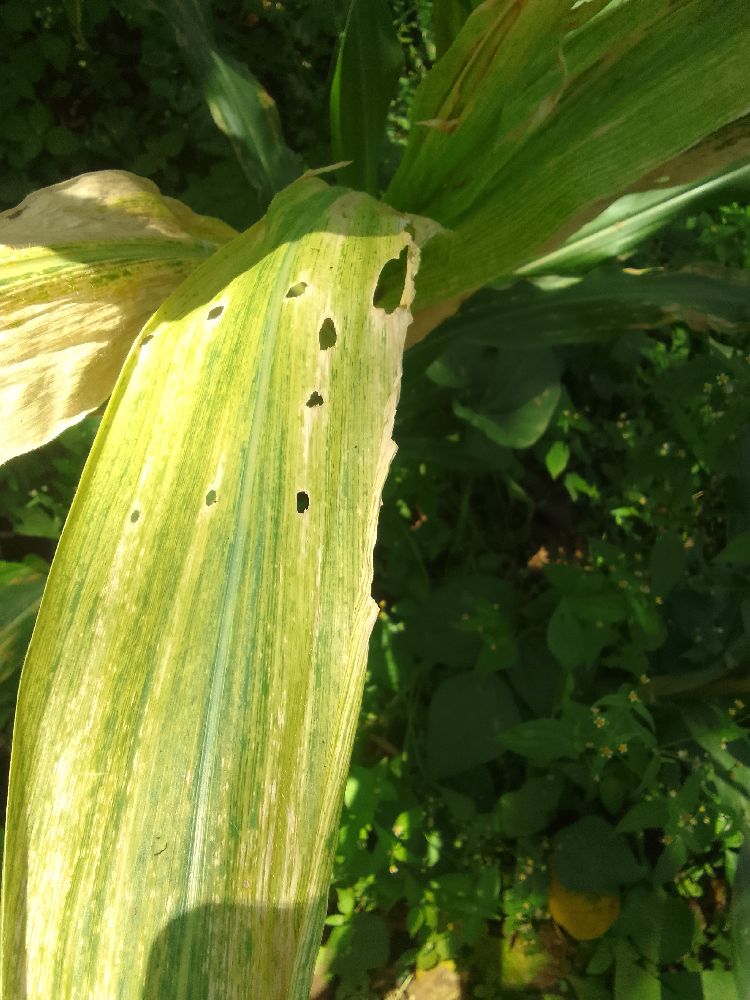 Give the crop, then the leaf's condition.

maize, maize lethal necrosis
